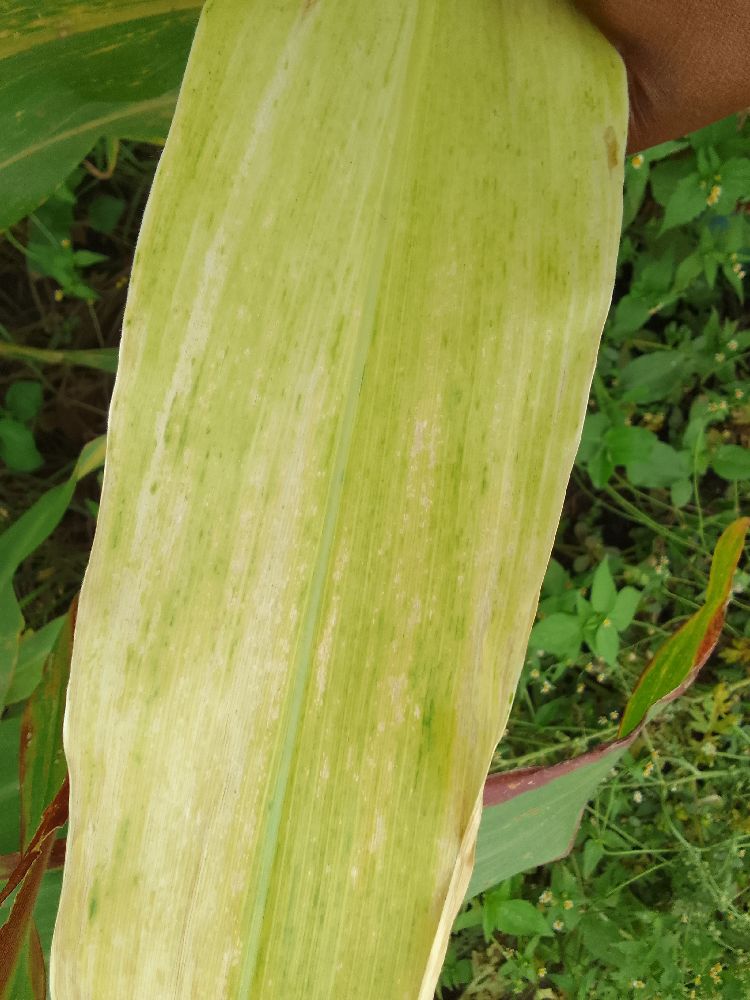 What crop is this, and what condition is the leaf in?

maize, maize lethal necrosis
